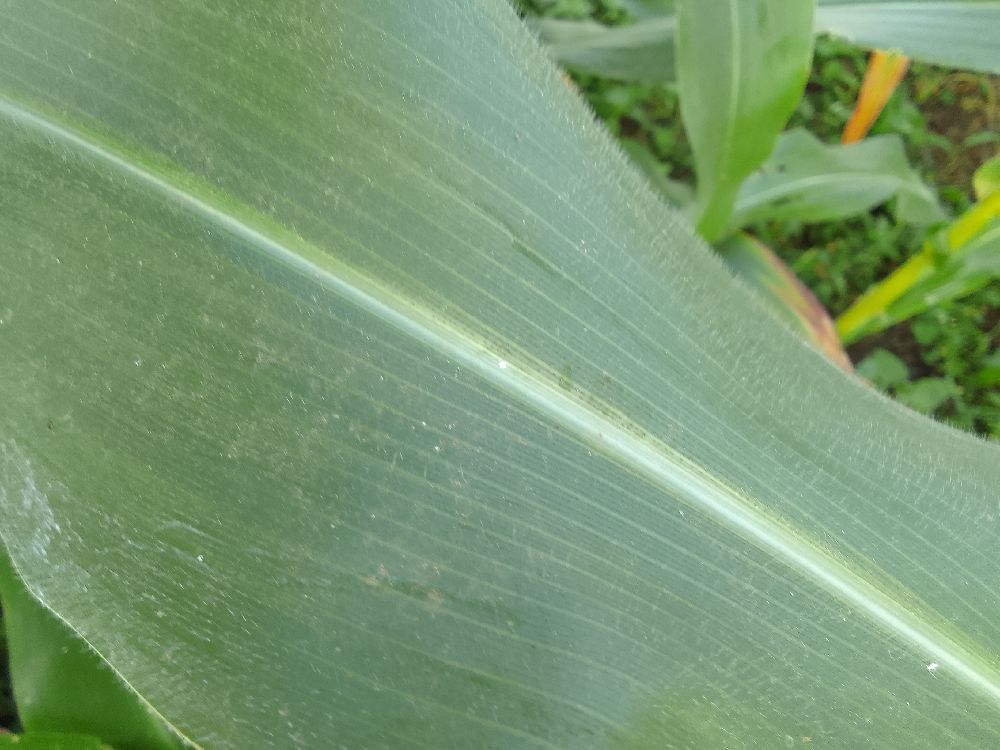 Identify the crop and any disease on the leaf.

maize, healthy
